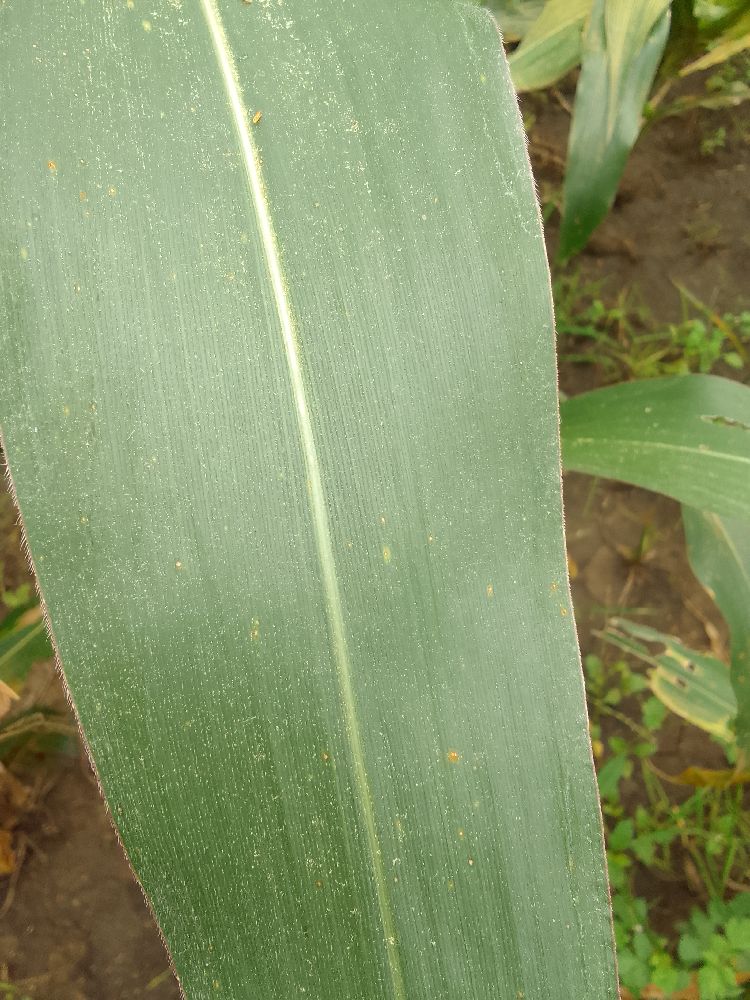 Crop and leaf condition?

maize, healthy
